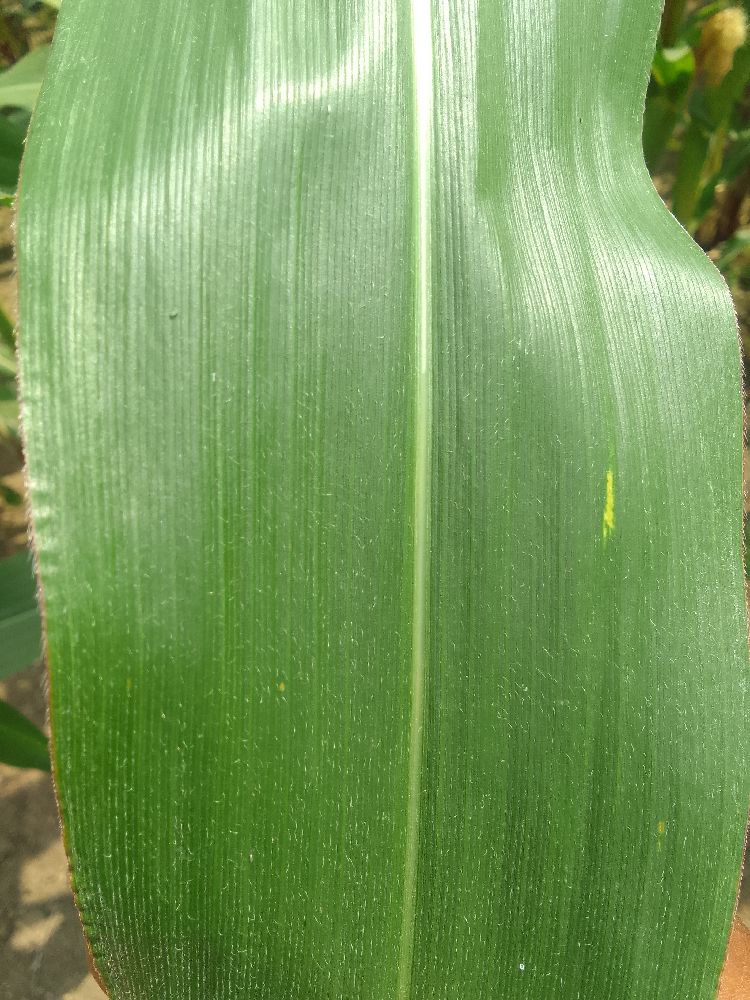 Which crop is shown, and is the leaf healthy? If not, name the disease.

maize, healthy
